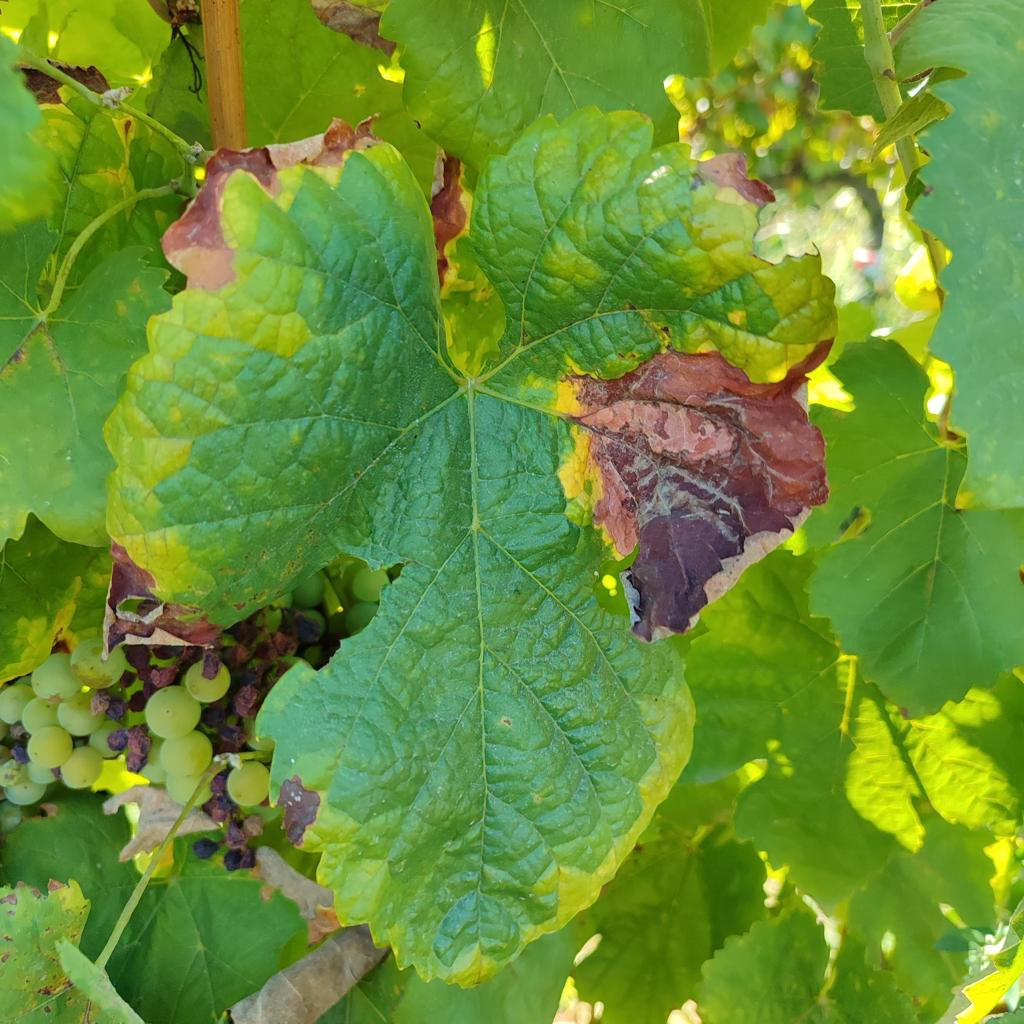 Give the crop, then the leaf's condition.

grapevine, downy mildew
